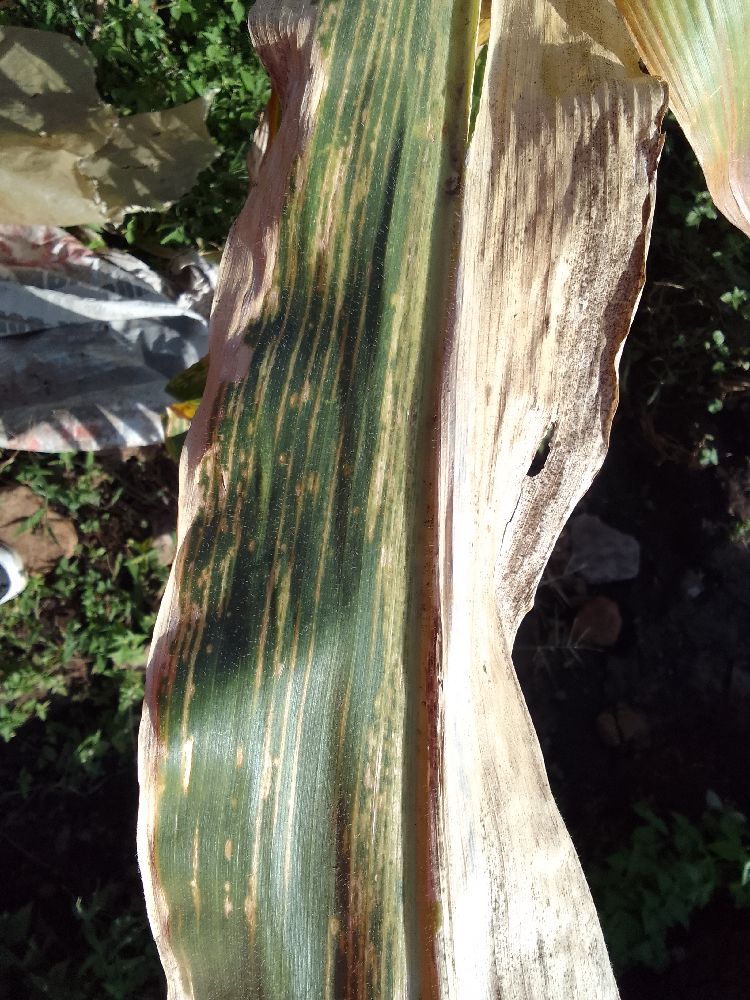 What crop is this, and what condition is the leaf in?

maize, maize lethal necrosis
